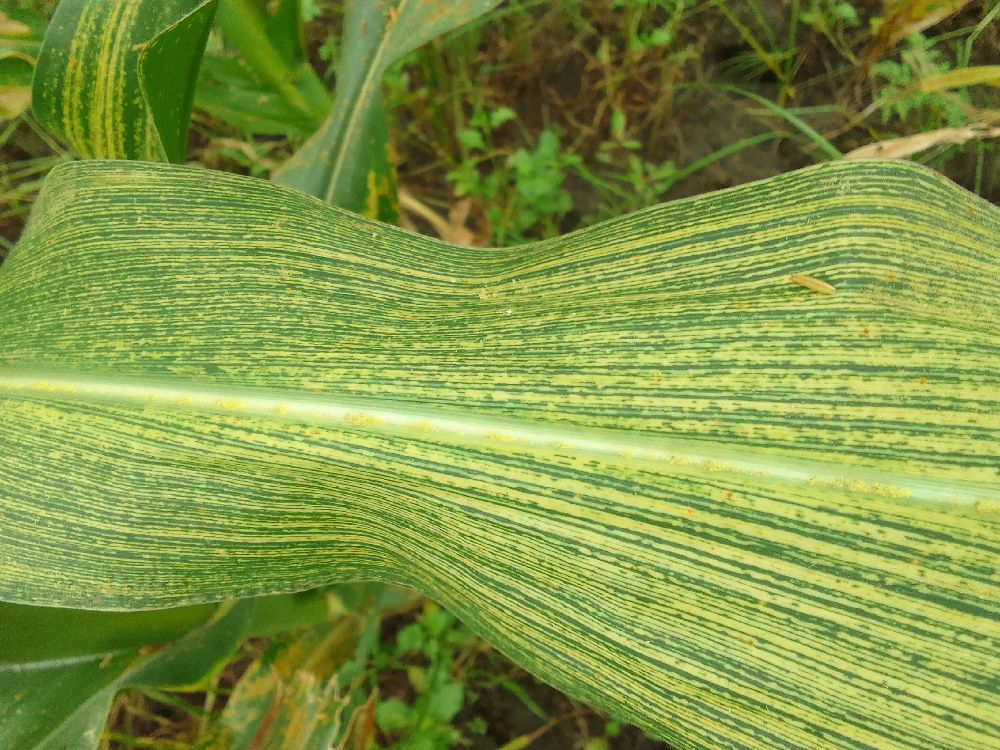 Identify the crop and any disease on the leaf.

maize, maize streak virus
